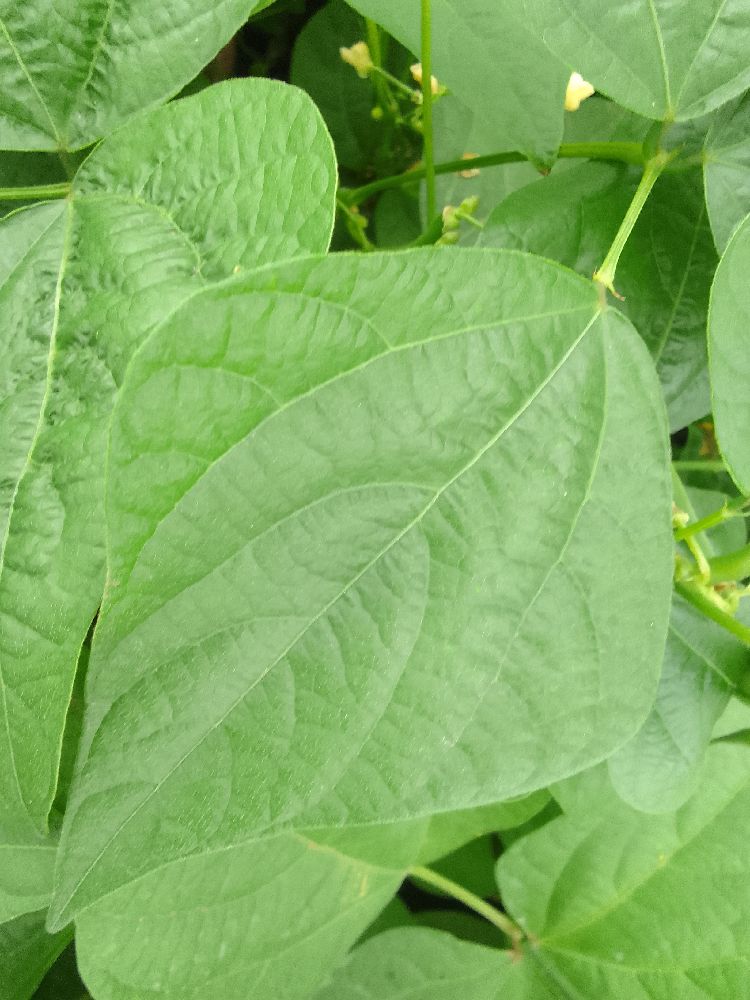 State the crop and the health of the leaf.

common bean, healthy
